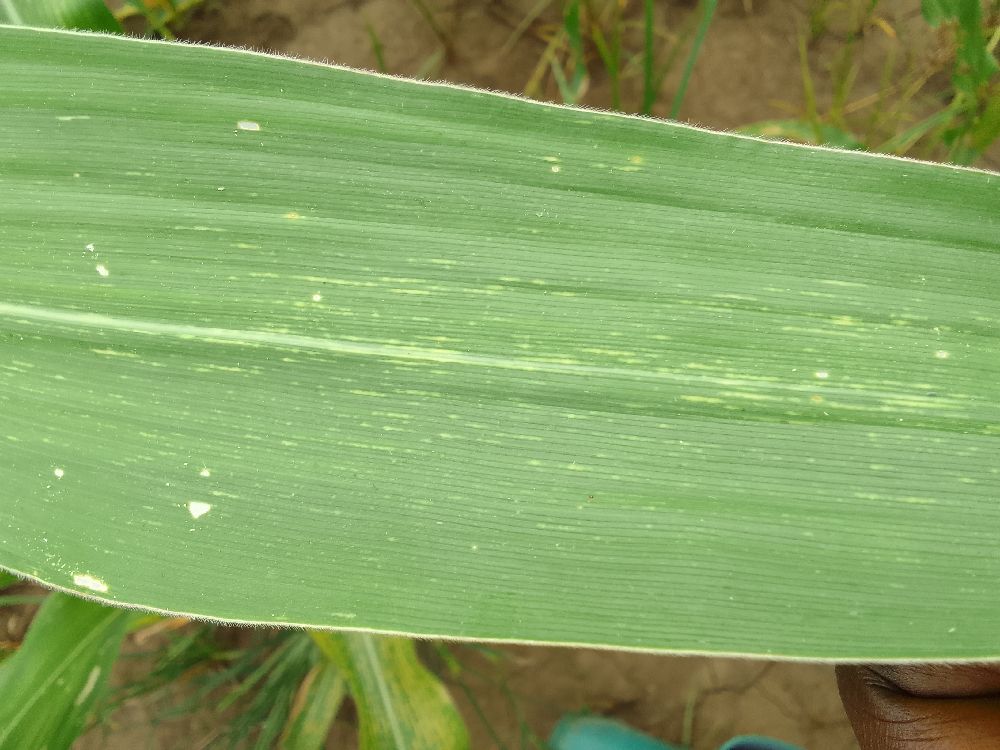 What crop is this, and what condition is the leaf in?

maize, maize streak virus
